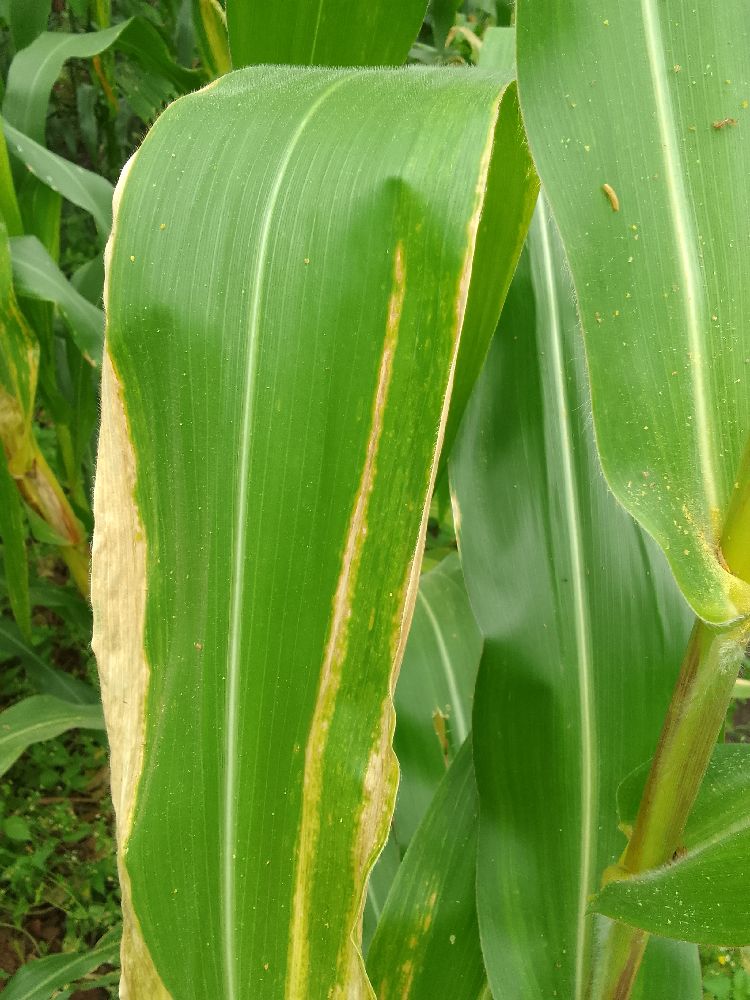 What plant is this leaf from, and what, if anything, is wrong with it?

maize, maize lethal necrosis
